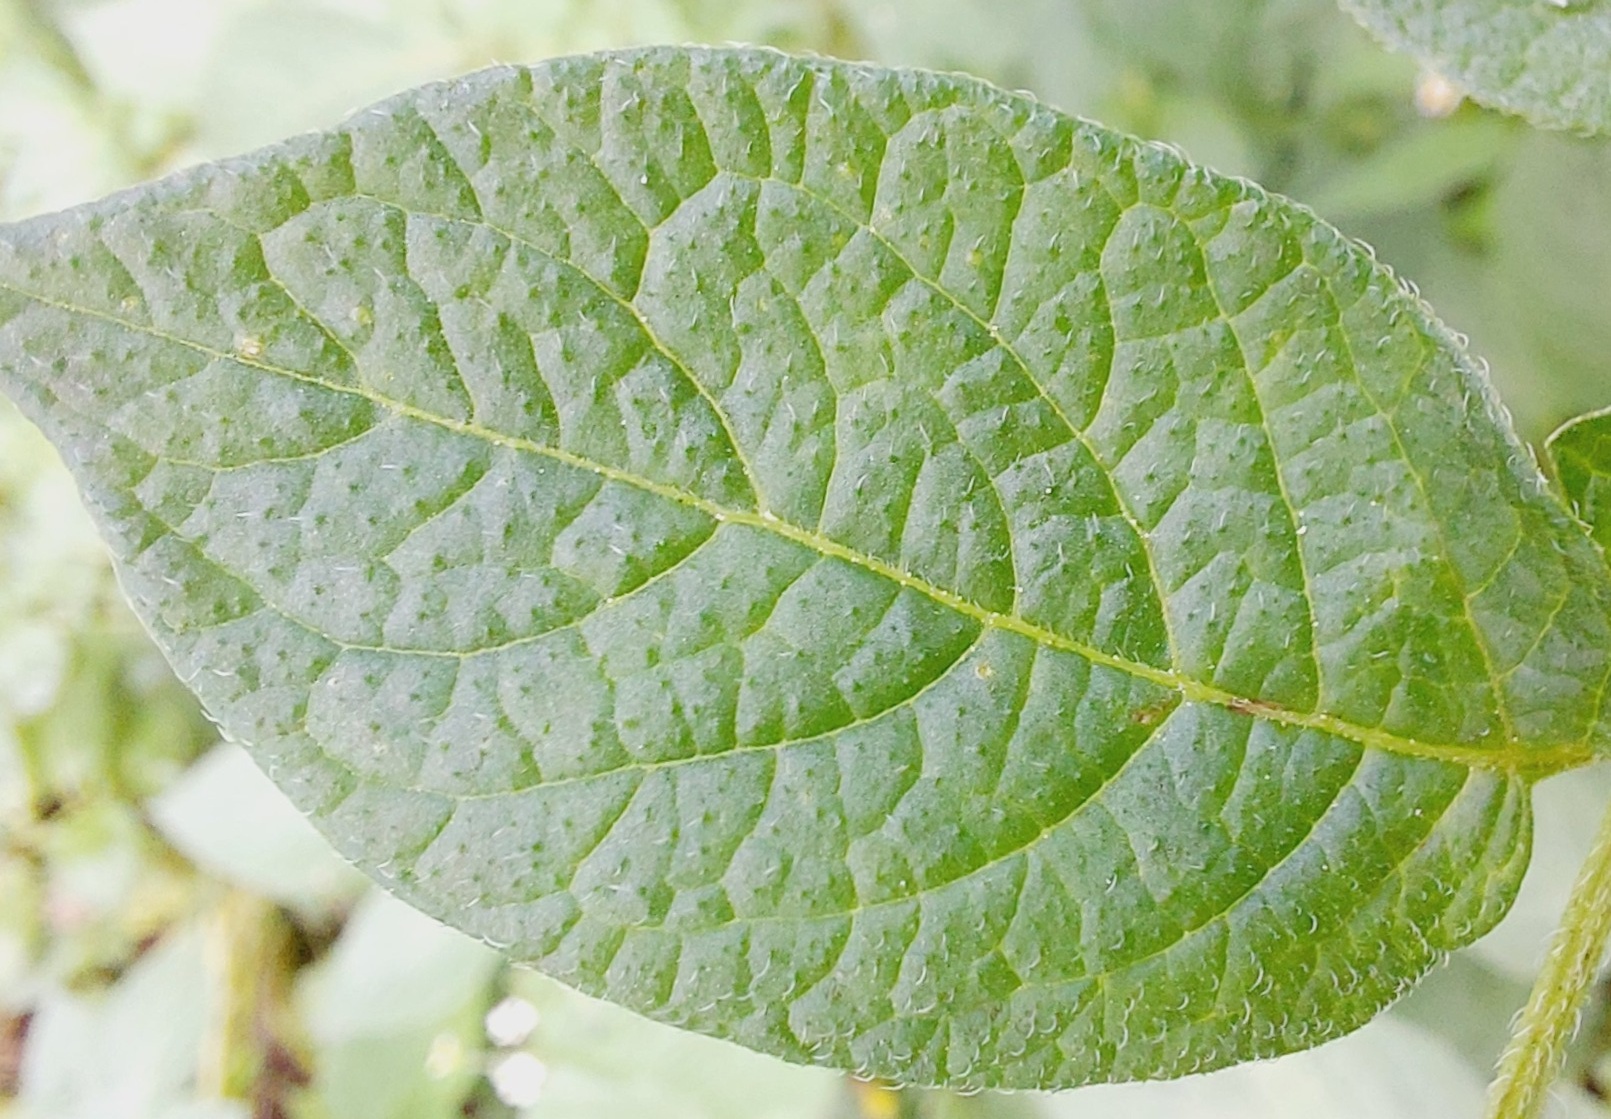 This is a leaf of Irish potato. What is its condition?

healthy
